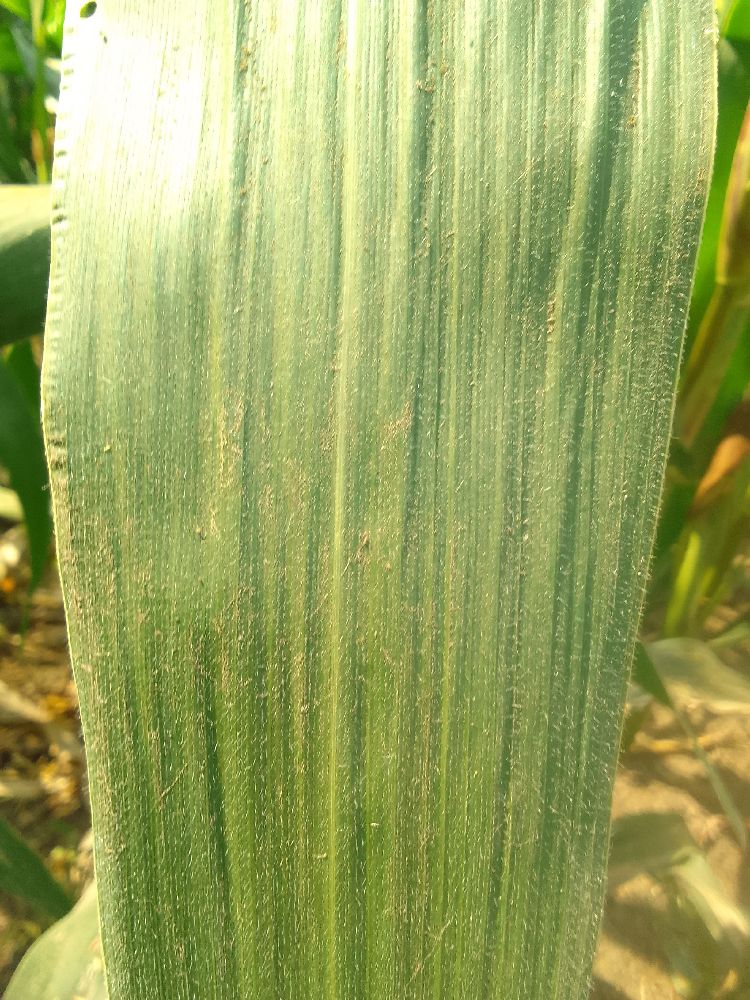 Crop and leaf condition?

maize, healthy
